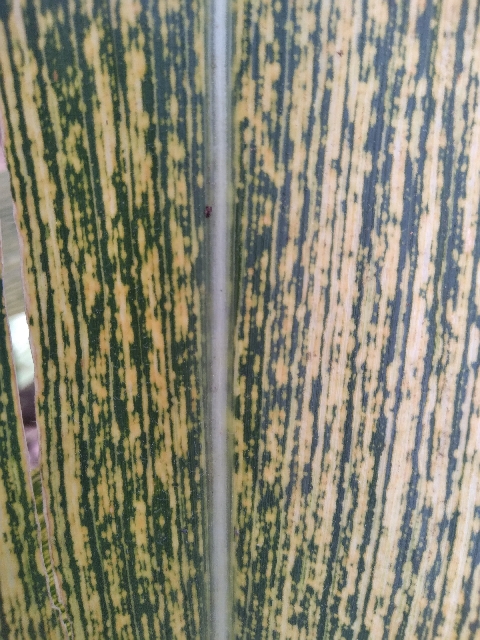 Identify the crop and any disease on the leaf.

maize, maize streak virus
